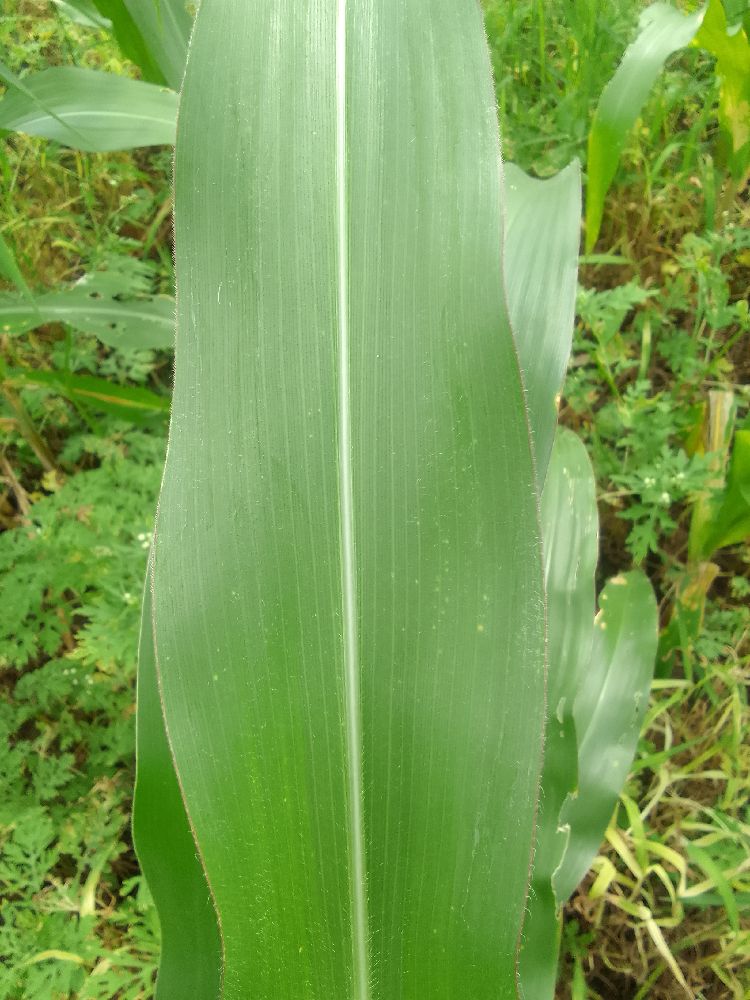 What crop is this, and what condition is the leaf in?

maize, healthy
